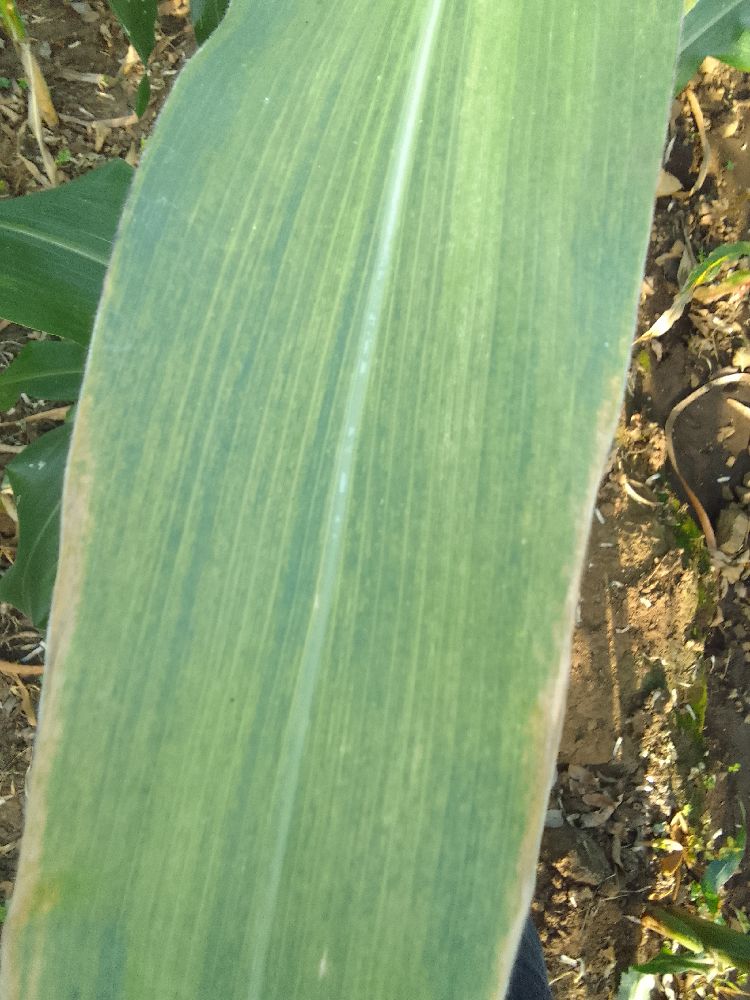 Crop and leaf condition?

maize, maize lethal necrosis
